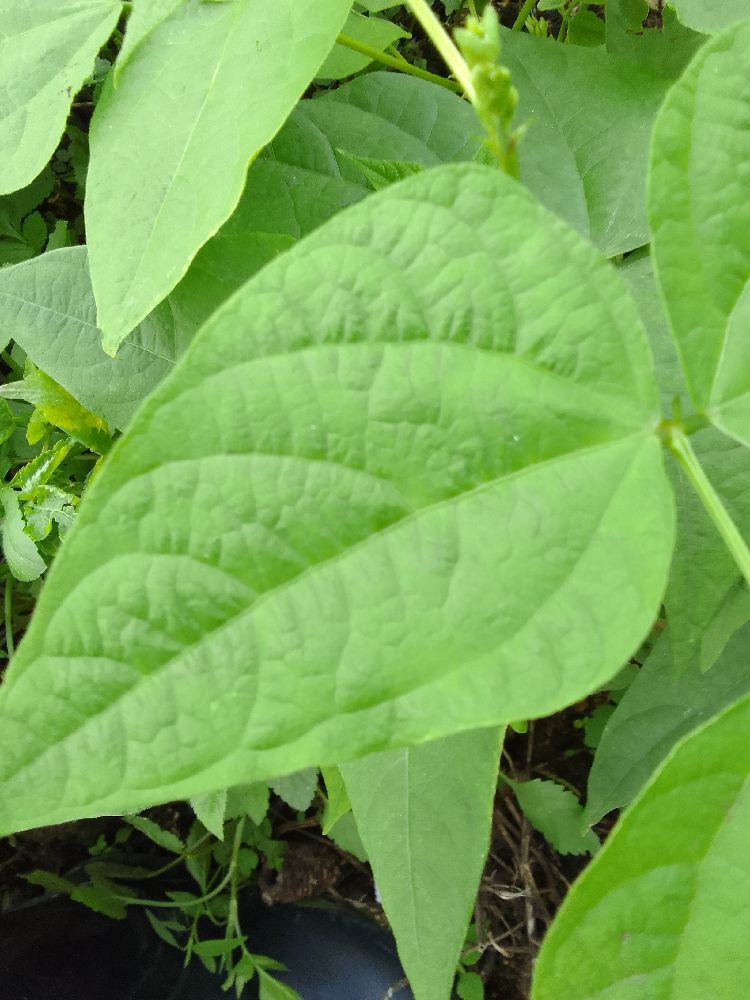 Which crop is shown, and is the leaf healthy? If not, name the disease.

common bean, healthy
